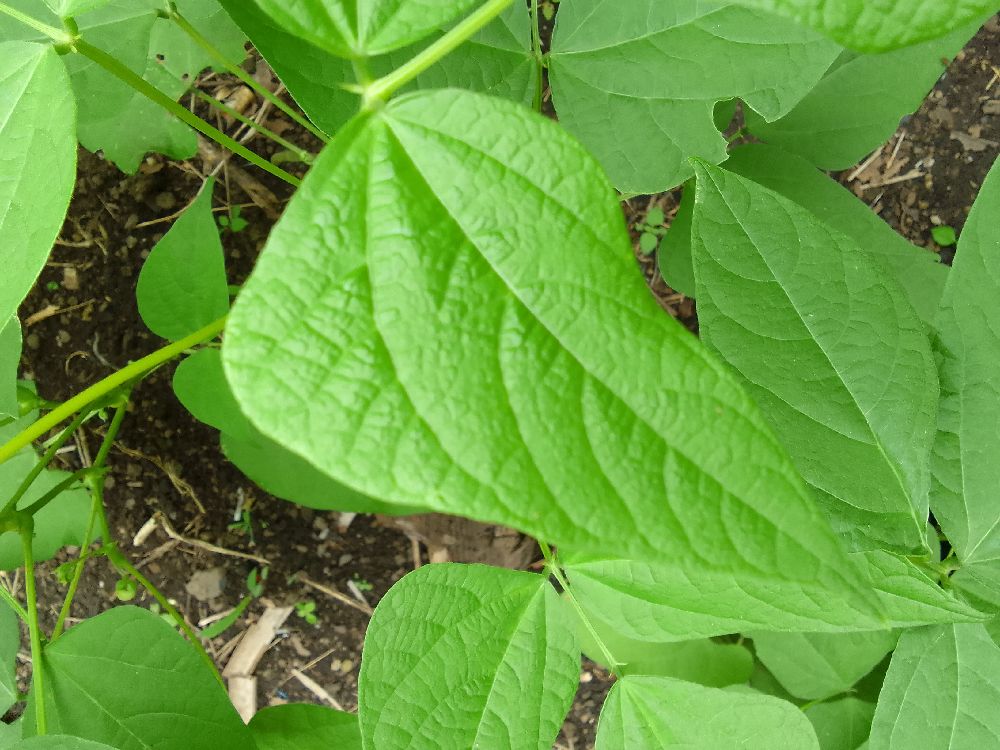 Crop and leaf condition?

common bean, healthy
